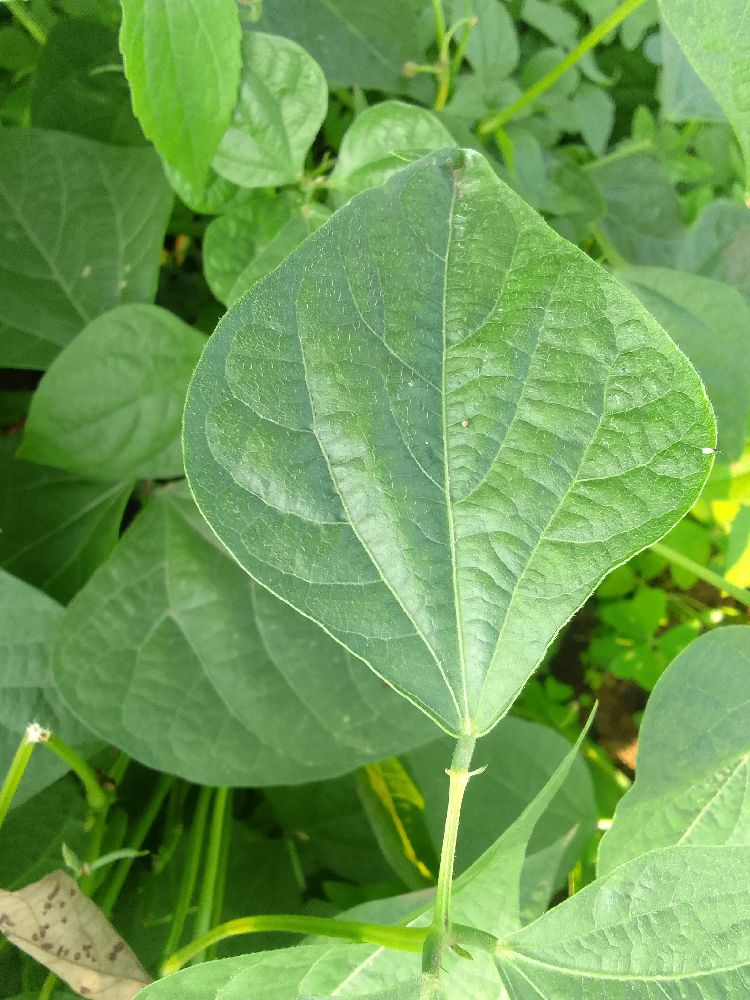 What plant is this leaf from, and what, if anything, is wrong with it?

common bean, healthy
